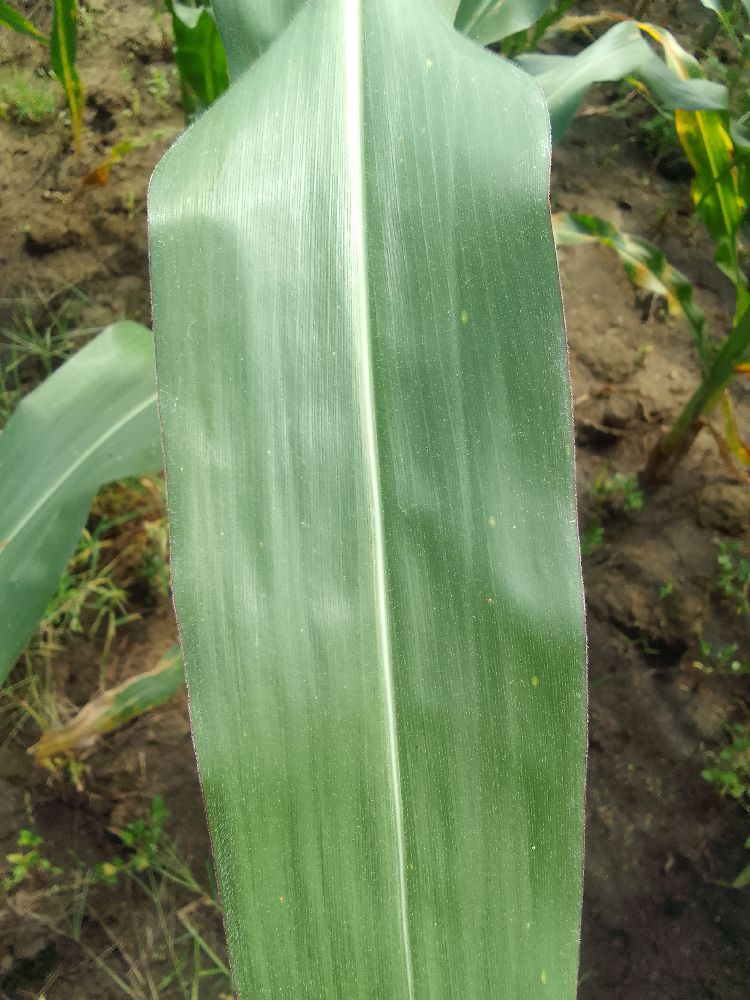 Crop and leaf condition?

maize, healthy
